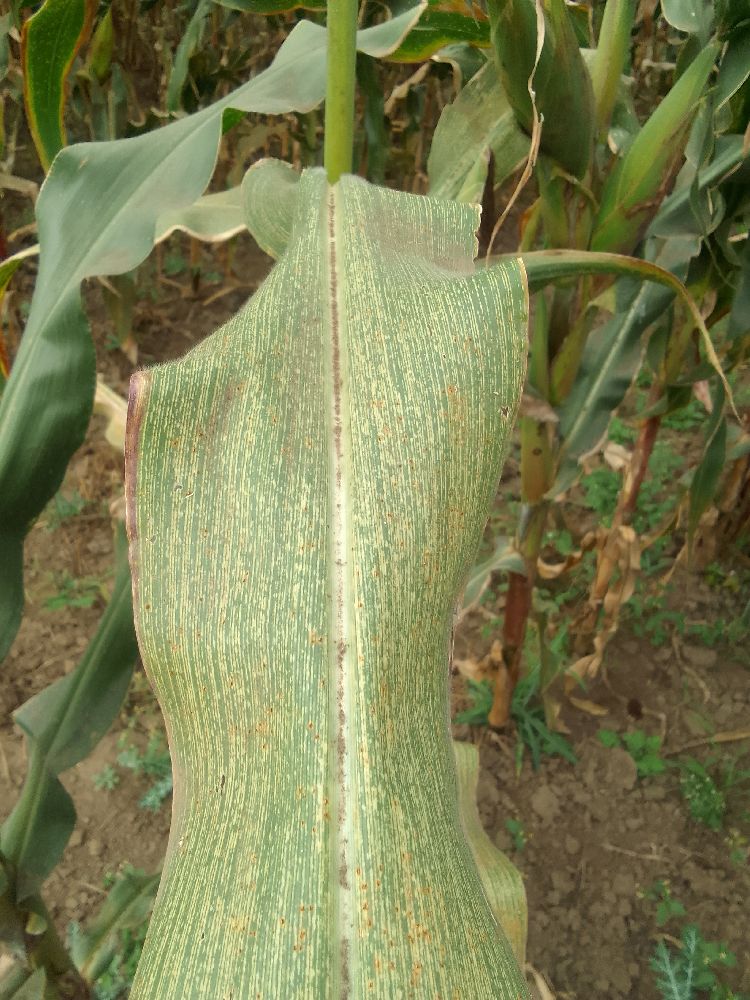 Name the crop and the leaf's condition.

maize, maize streak virus
